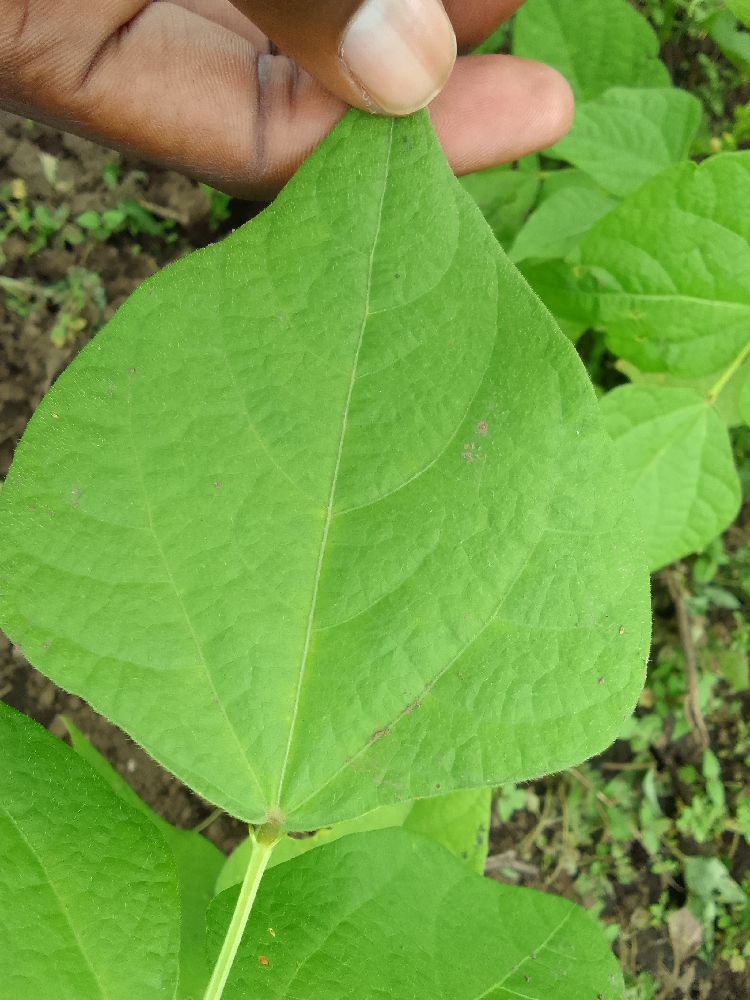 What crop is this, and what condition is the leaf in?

common bean, healthy
